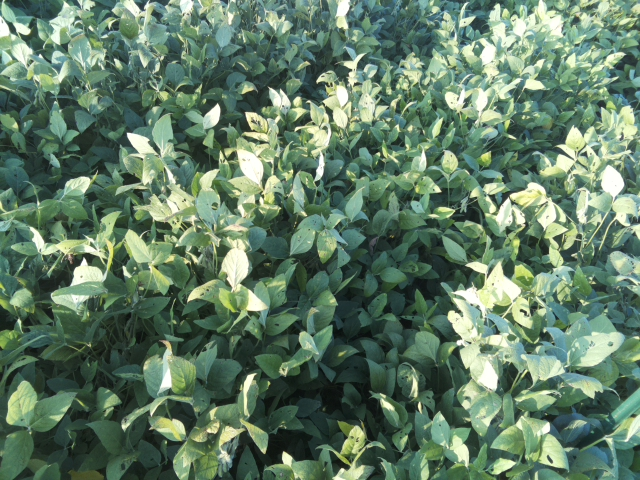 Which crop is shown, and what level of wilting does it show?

soybean, leaflets folding inward at secondary pulvinus with no turgor loss in leaflets or petioles
